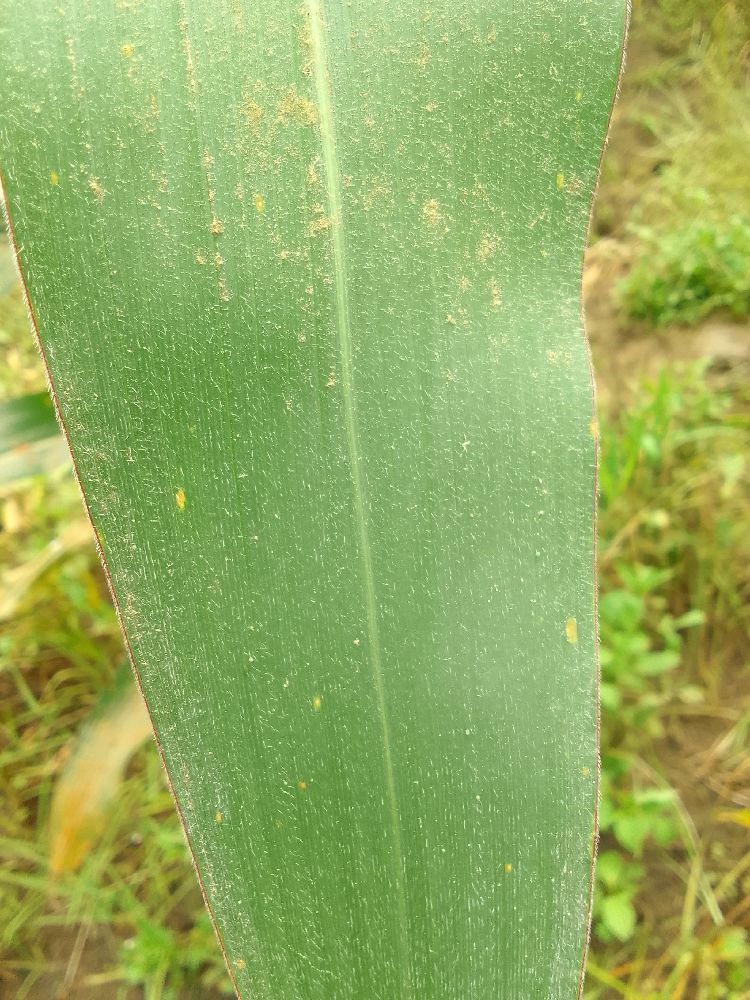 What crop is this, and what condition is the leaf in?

maize, healthy
